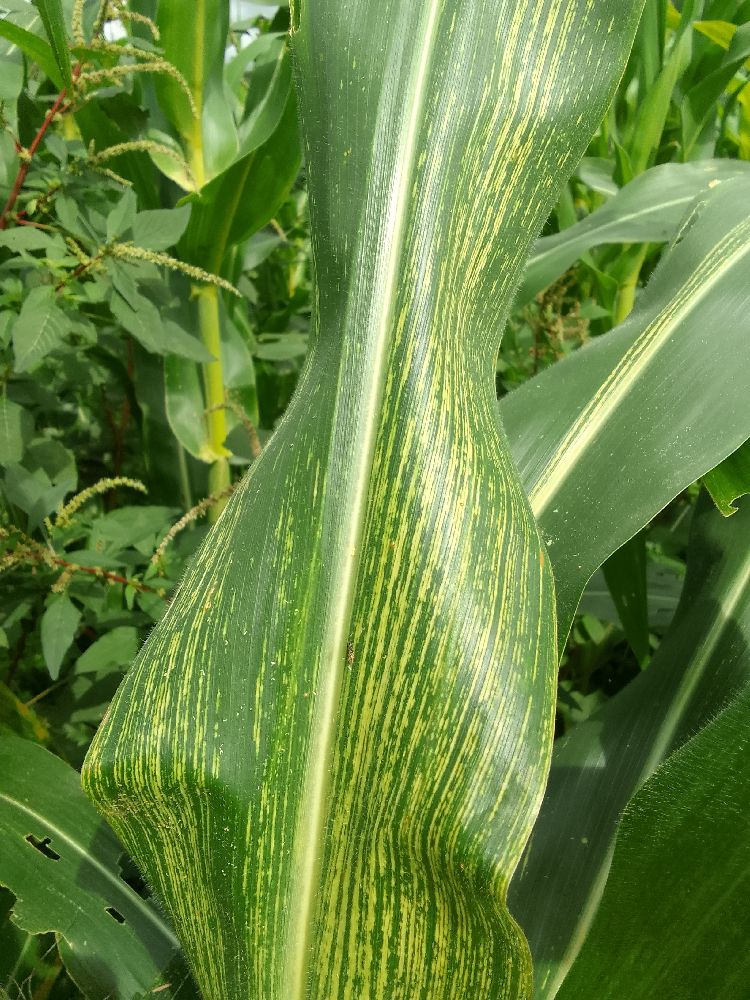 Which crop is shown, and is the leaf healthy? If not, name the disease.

maize, maize streak virus
